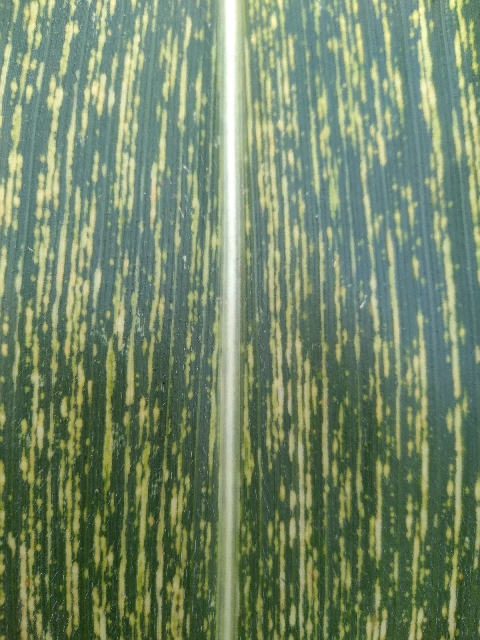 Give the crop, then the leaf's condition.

maize, maize streak virus
